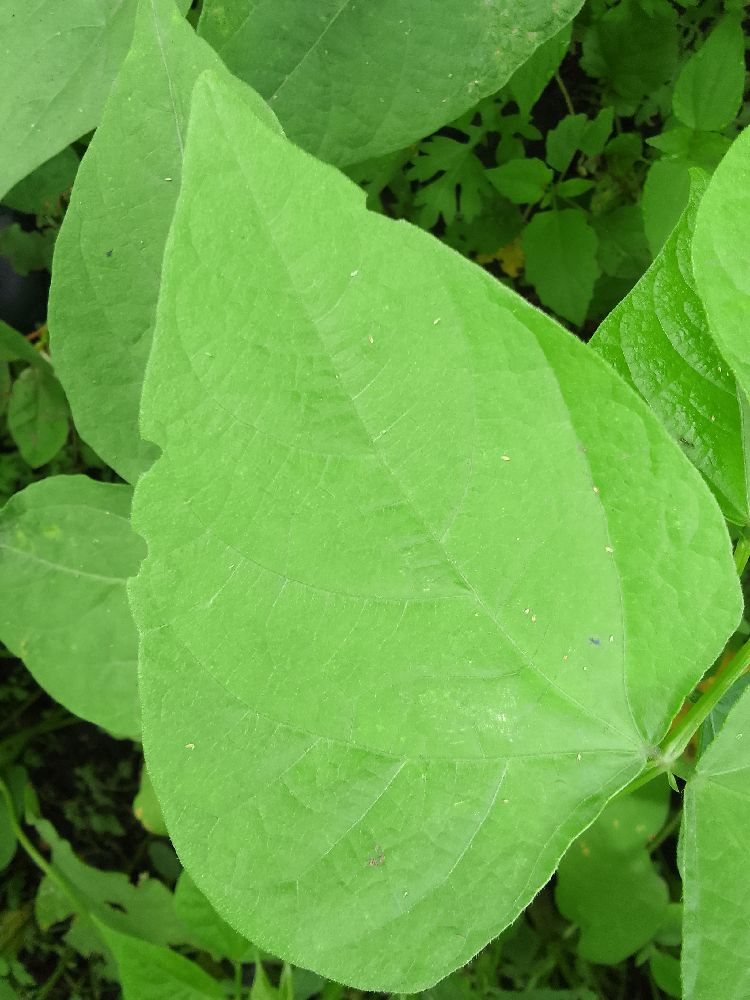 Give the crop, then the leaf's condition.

common bean, healthy
